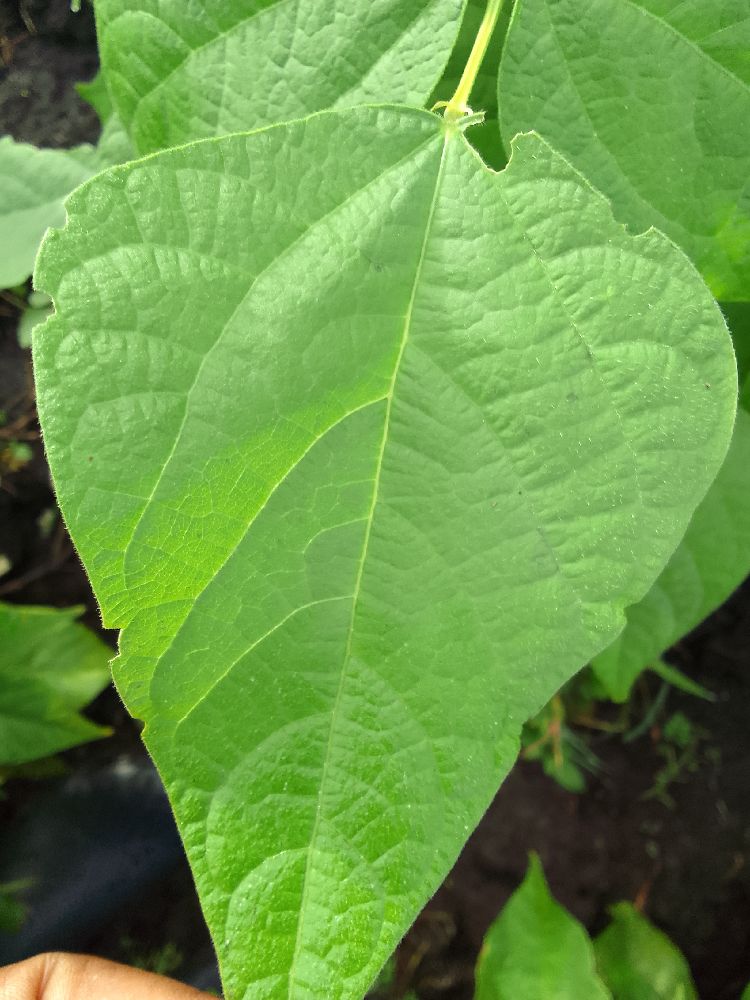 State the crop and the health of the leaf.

common bean, healthy
